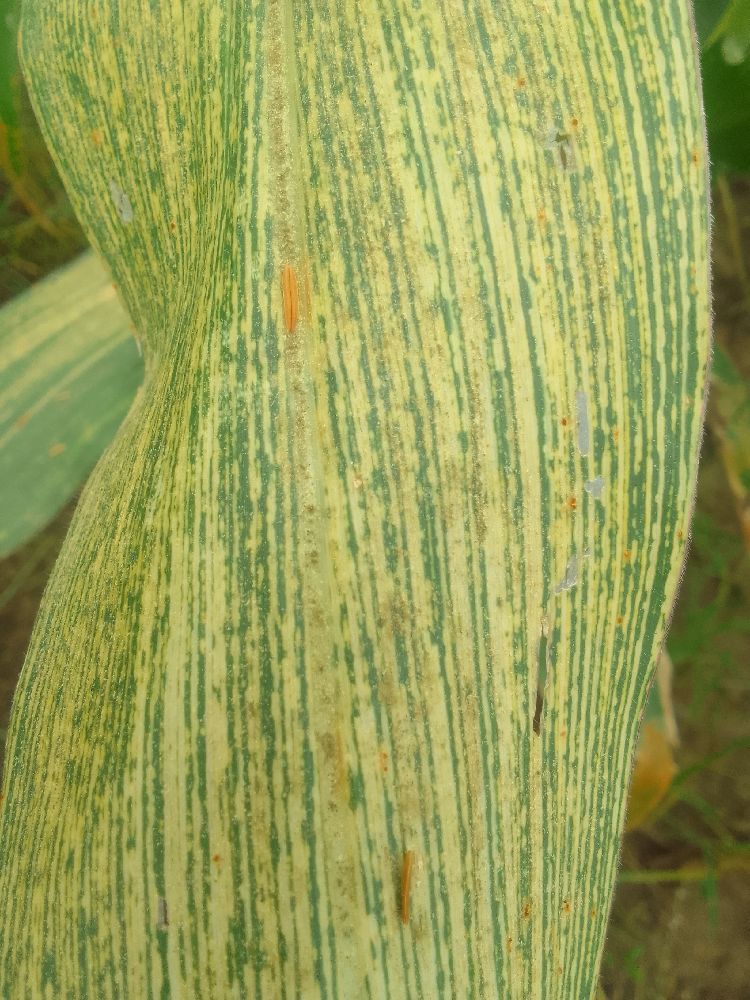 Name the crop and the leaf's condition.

maize, maize streak virus
